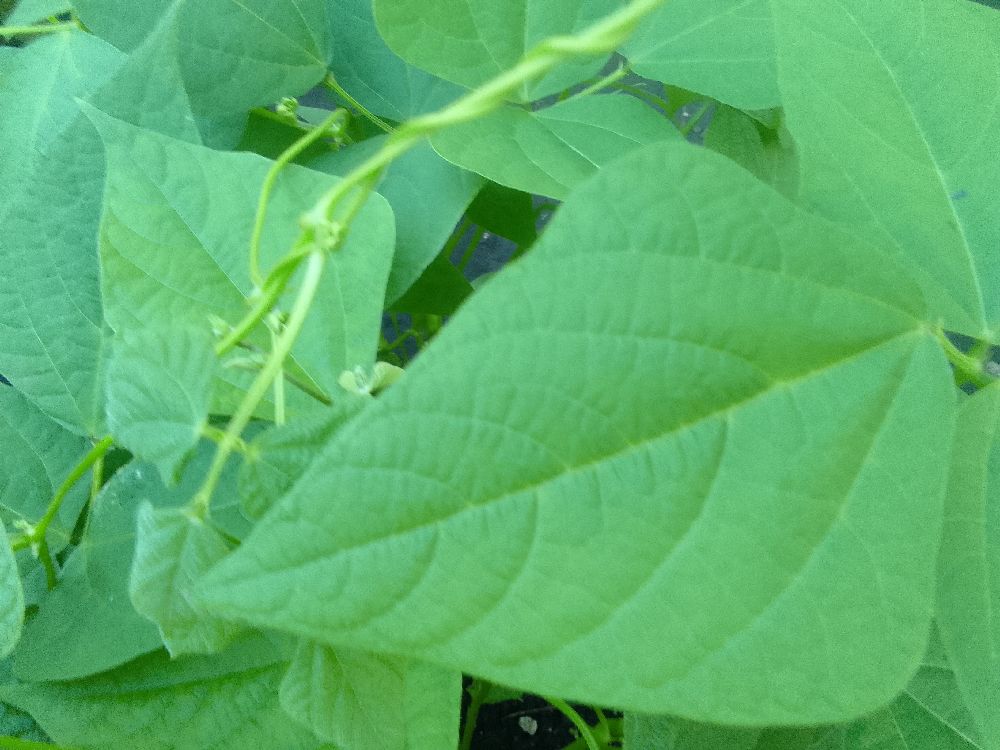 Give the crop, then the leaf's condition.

common bean, healthy
